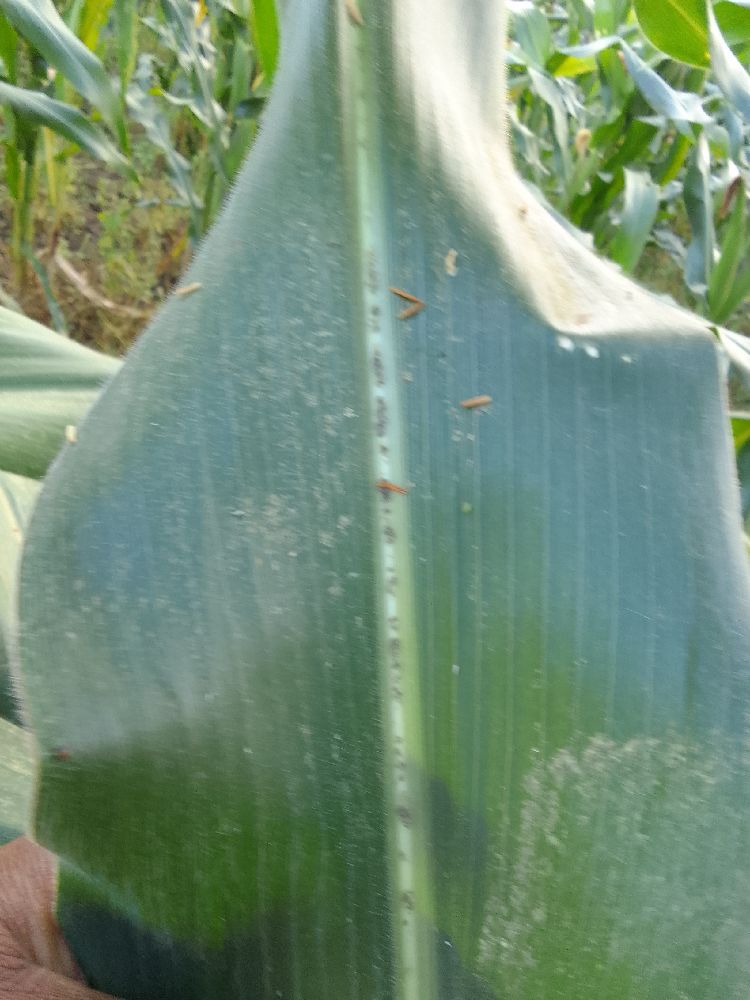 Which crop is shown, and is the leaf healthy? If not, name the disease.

maize, healthy
